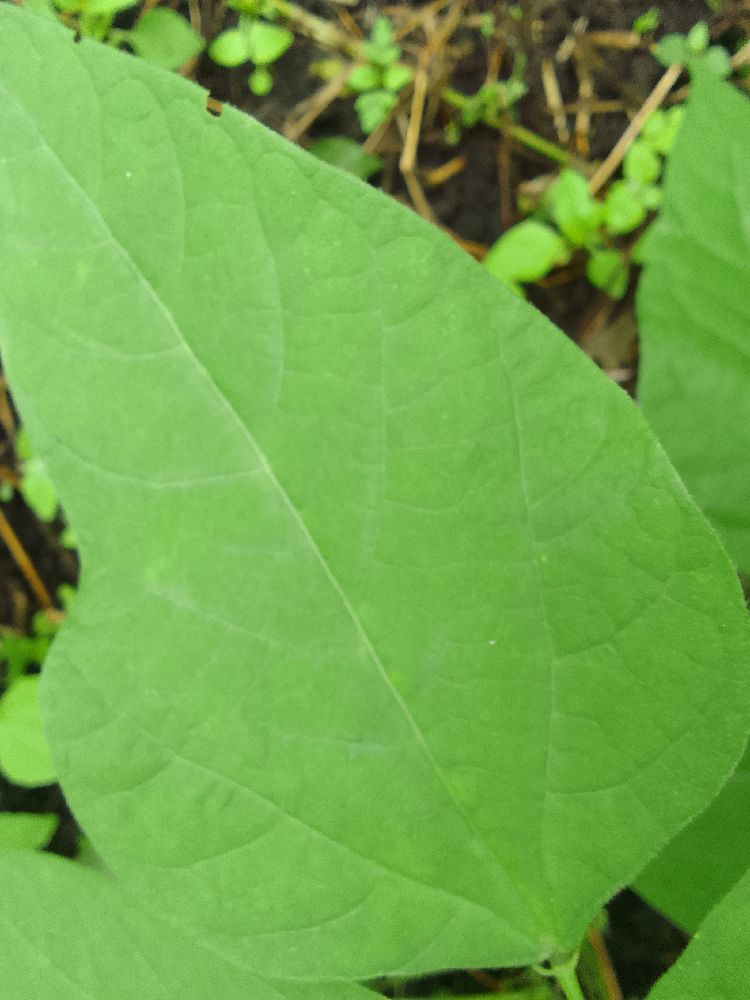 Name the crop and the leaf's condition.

common bean, healthy
